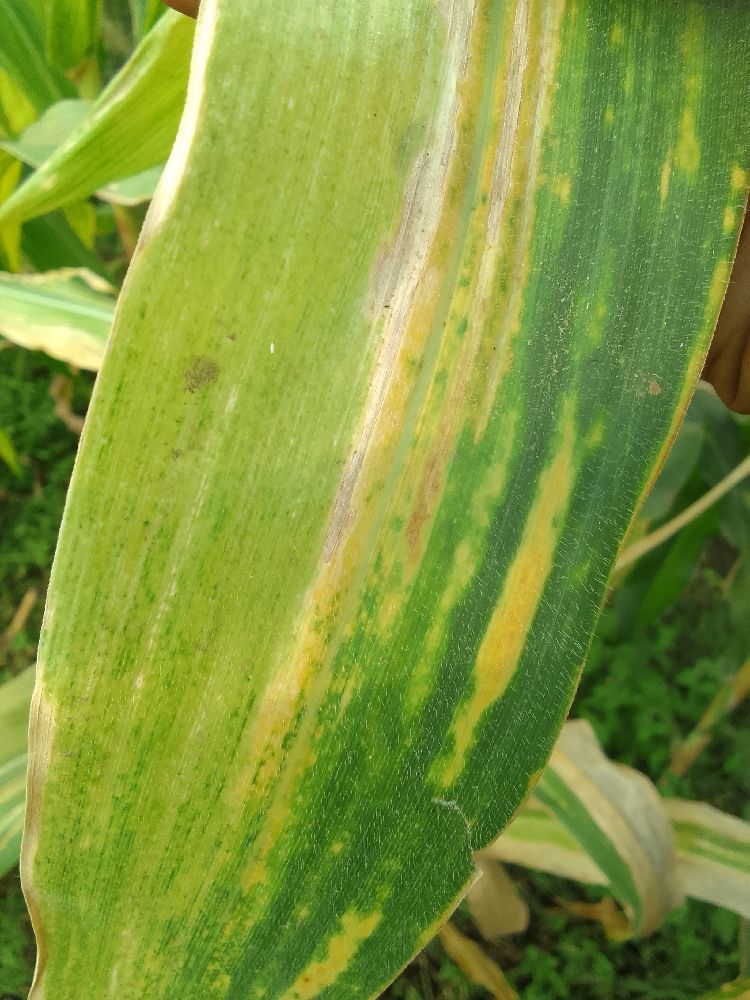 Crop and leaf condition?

maize, maize lethal necrosis
